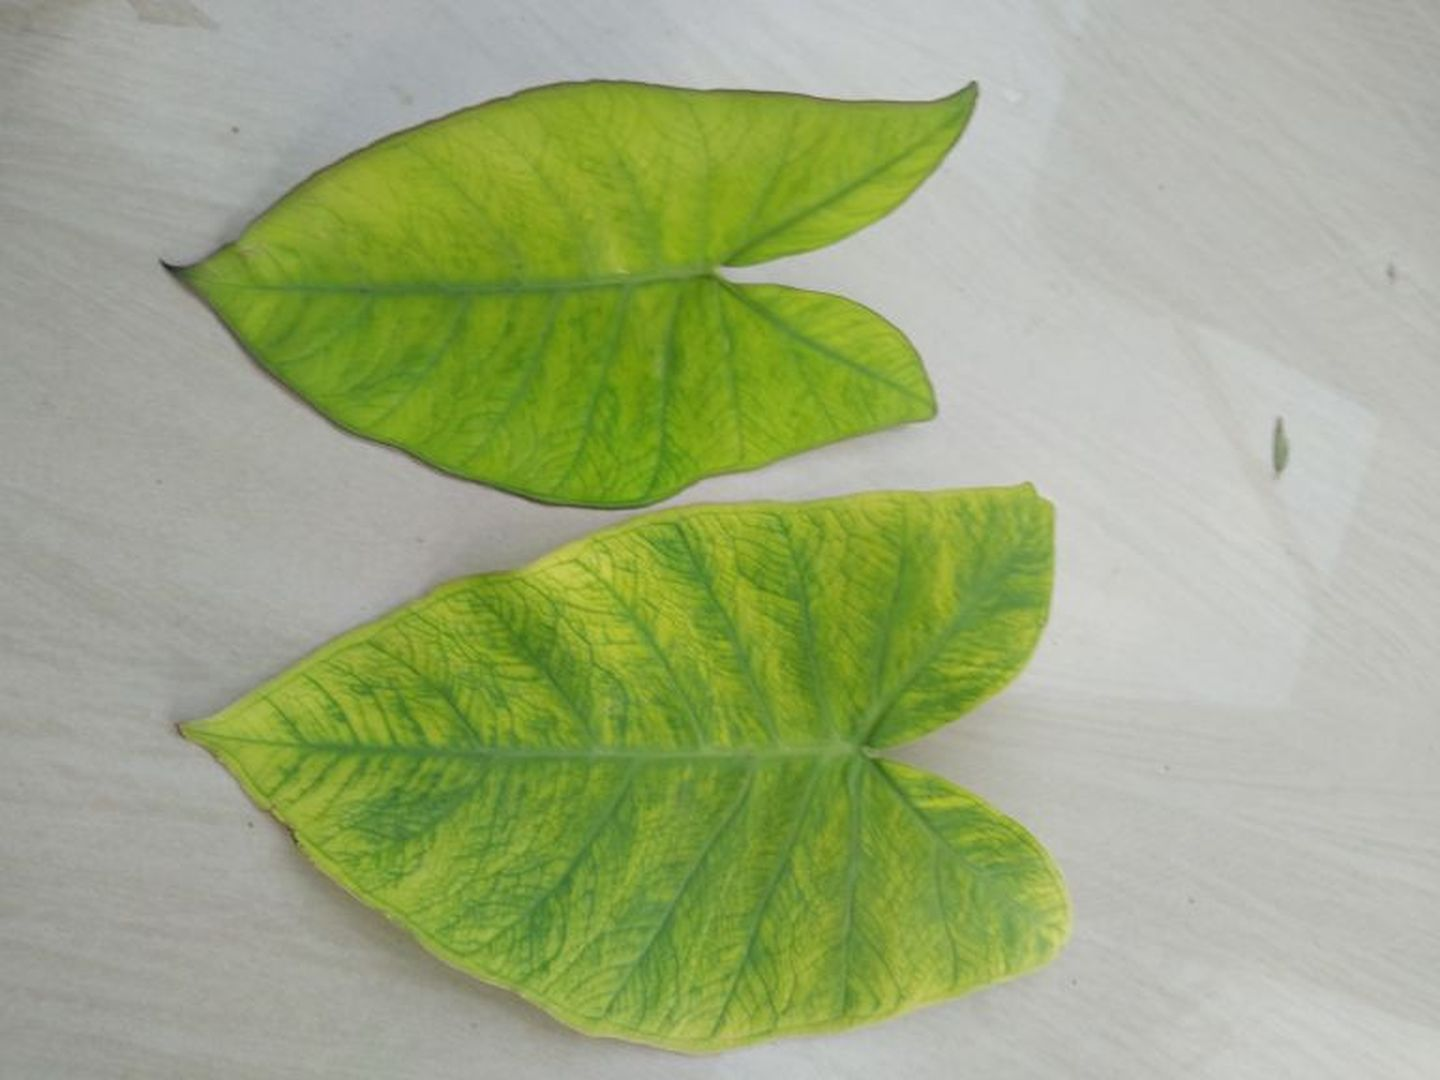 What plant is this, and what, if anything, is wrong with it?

taro, mosaic
